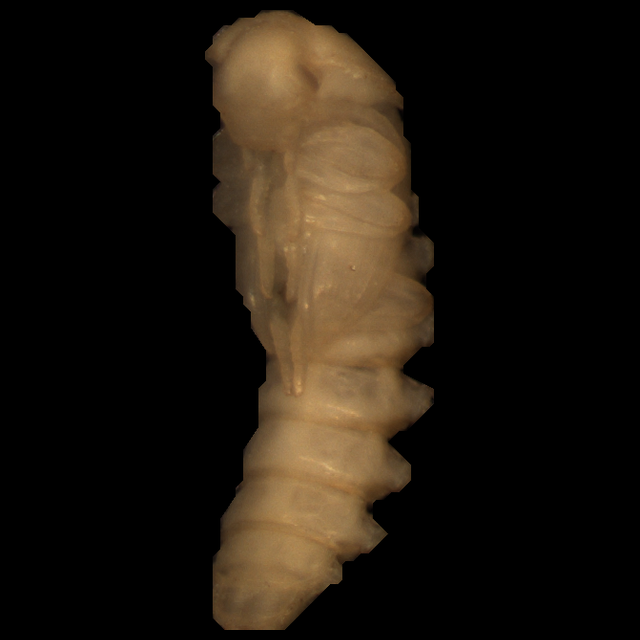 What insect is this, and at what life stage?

mealworm pupa
